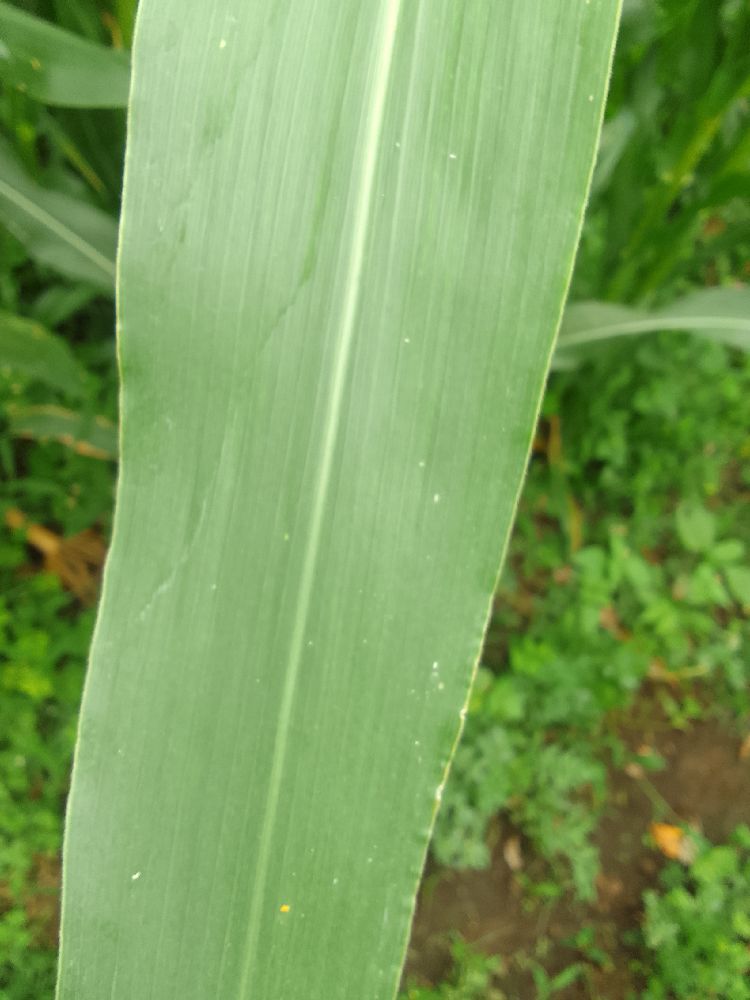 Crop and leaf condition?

maize, healthy
